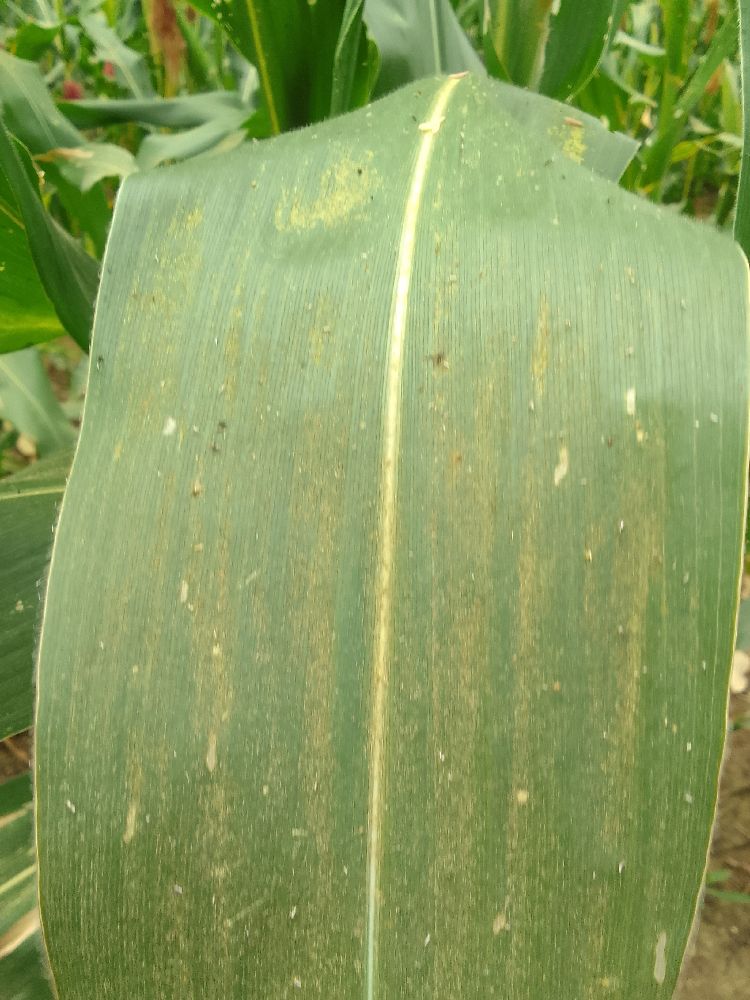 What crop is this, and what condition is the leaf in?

maize, healthy
